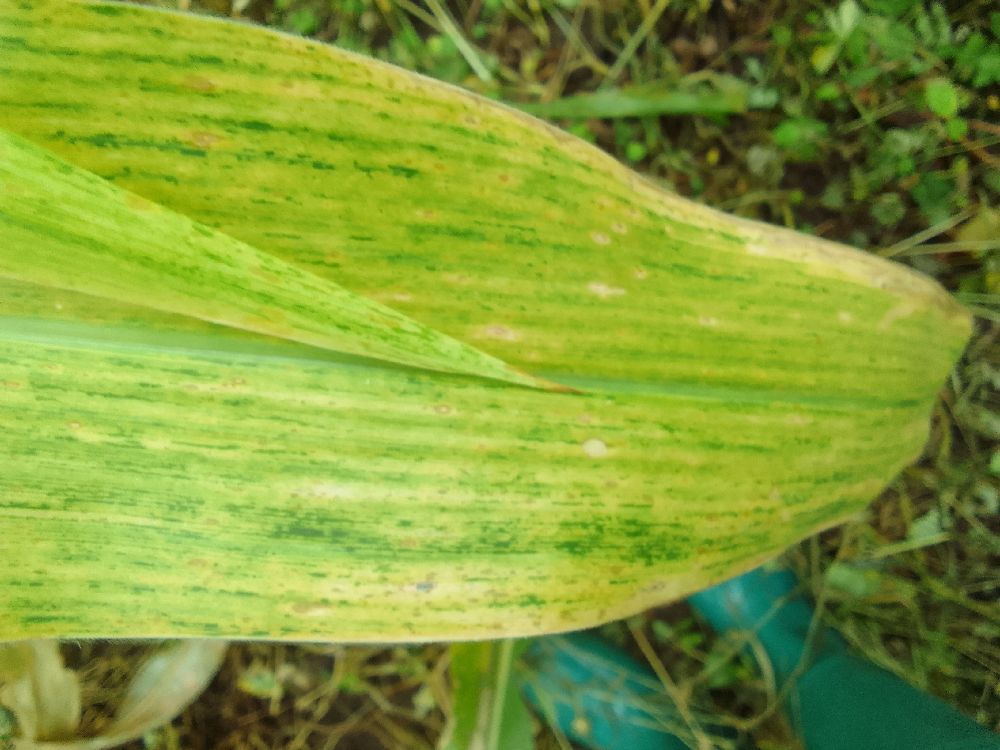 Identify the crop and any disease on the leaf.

maize, maize lethal necrosis
